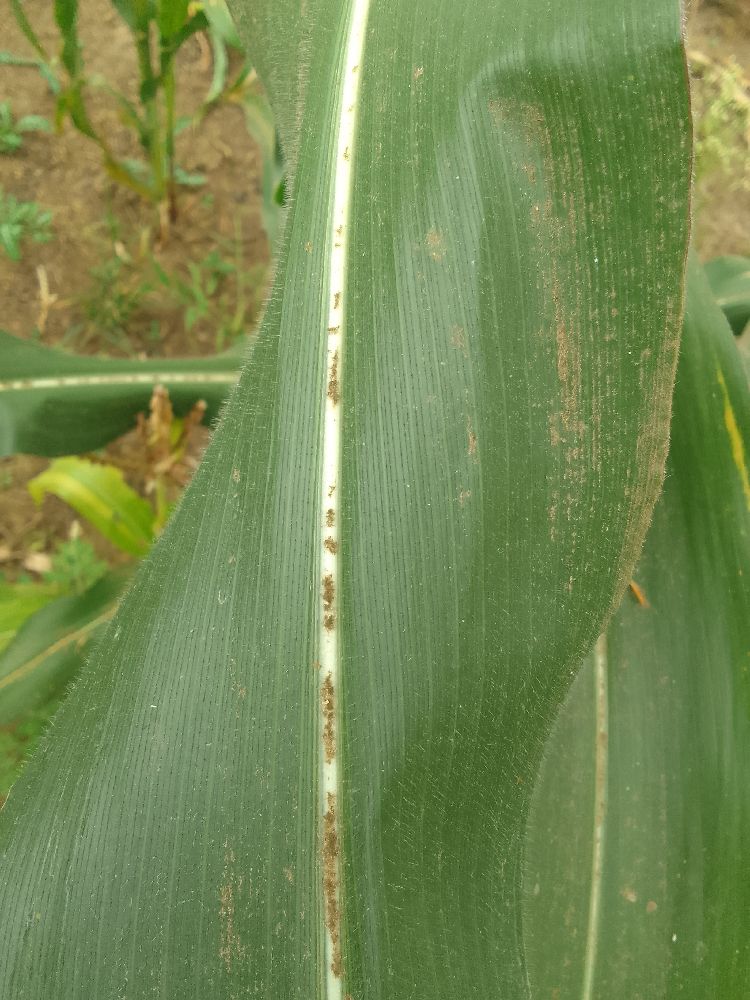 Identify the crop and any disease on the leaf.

maize, healthy
